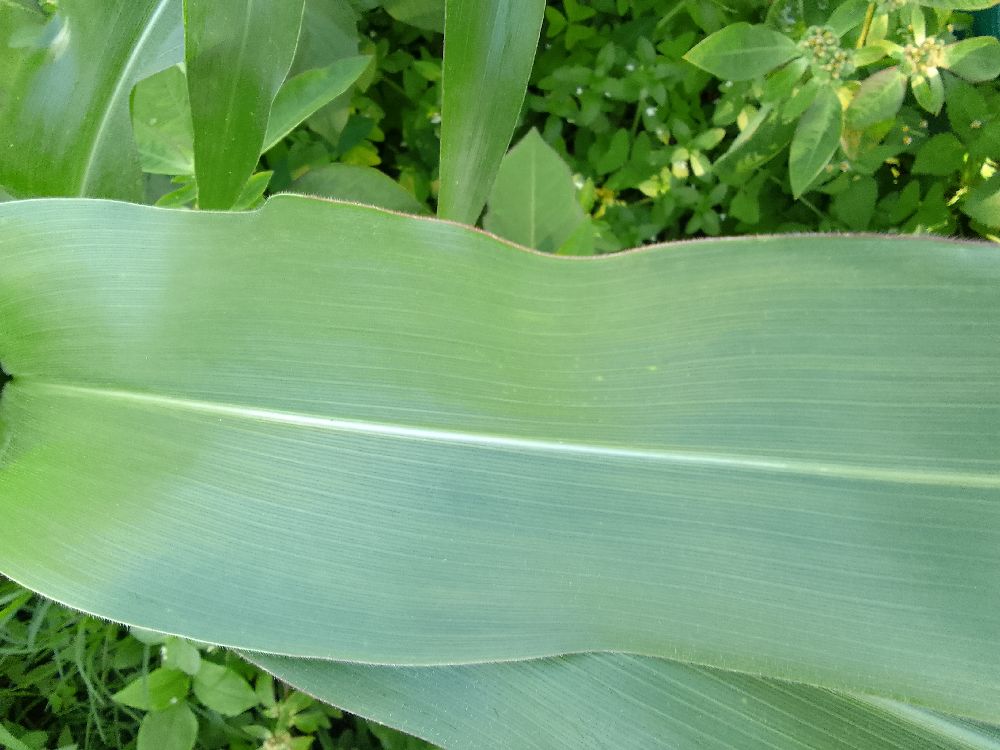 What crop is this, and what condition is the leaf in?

maize, healthy
